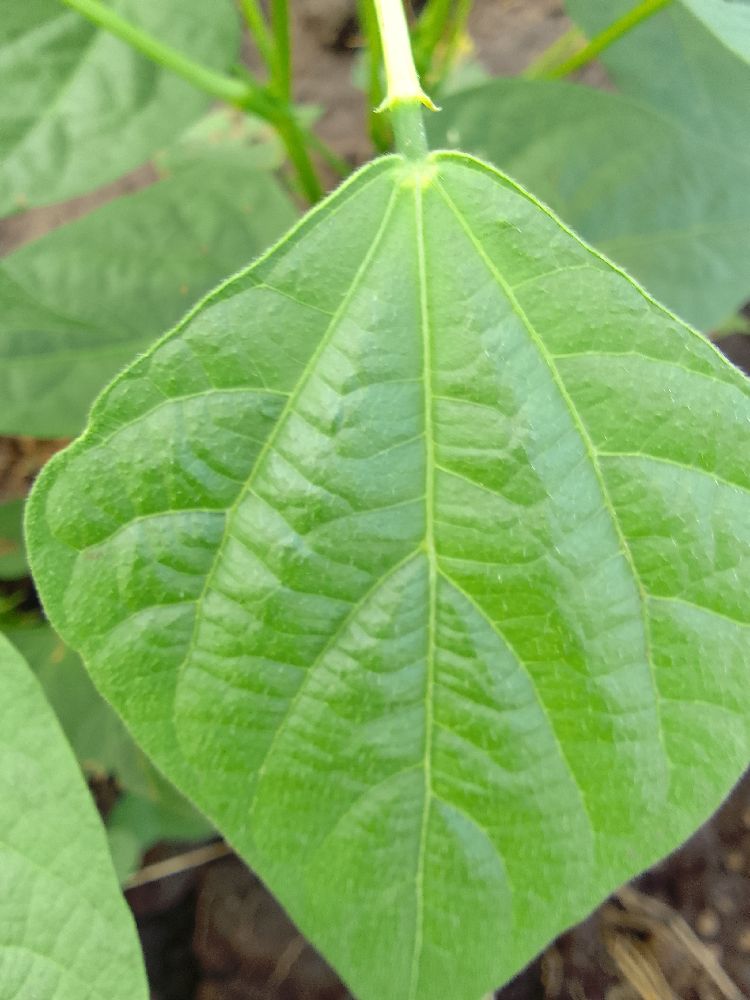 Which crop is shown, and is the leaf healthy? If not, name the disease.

common bean, healthy
